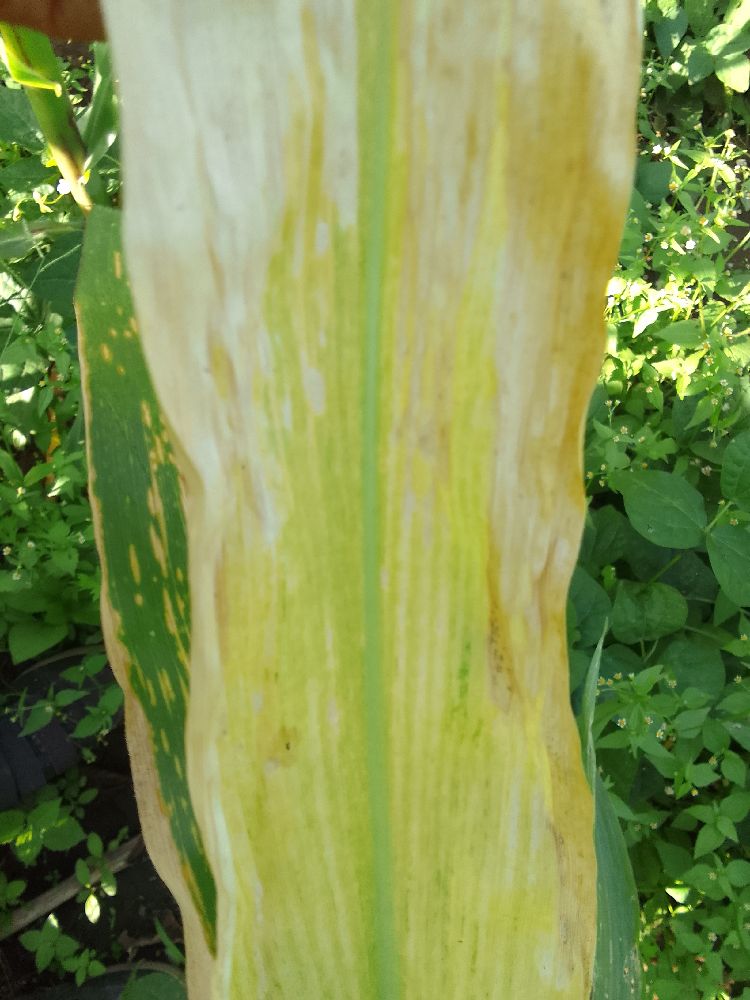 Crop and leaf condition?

maize, maize lethal necrosis
